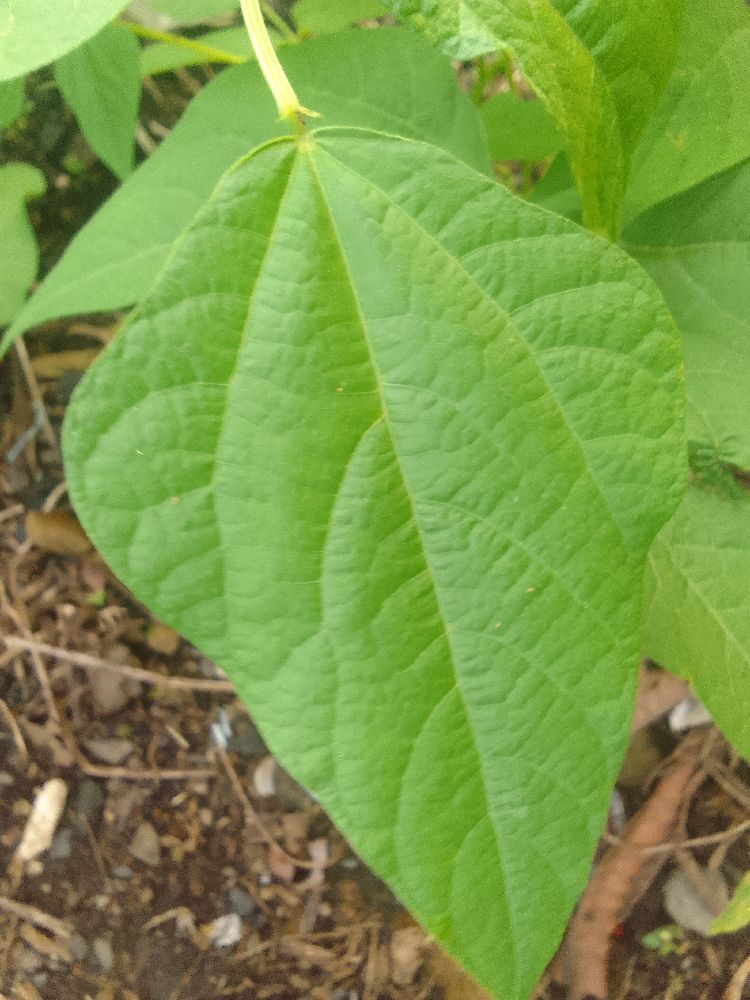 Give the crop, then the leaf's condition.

common bean, healthy
